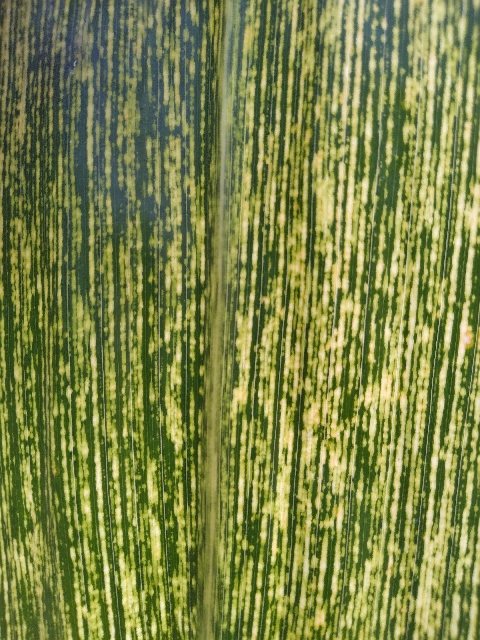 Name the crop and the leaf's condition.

maize, maize streak virus
